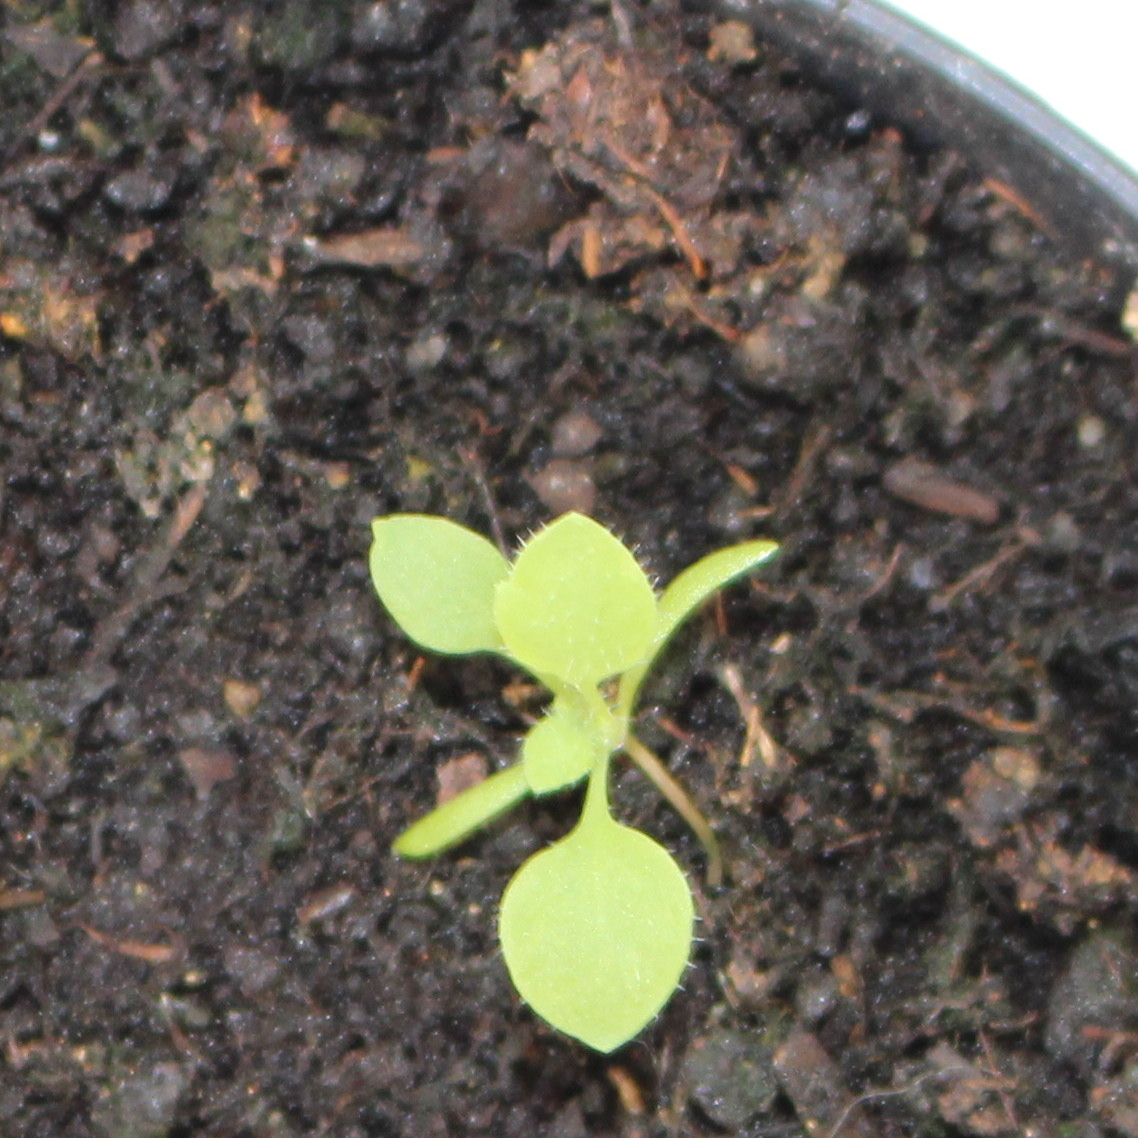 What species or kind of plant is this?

Papaver rhoeas
